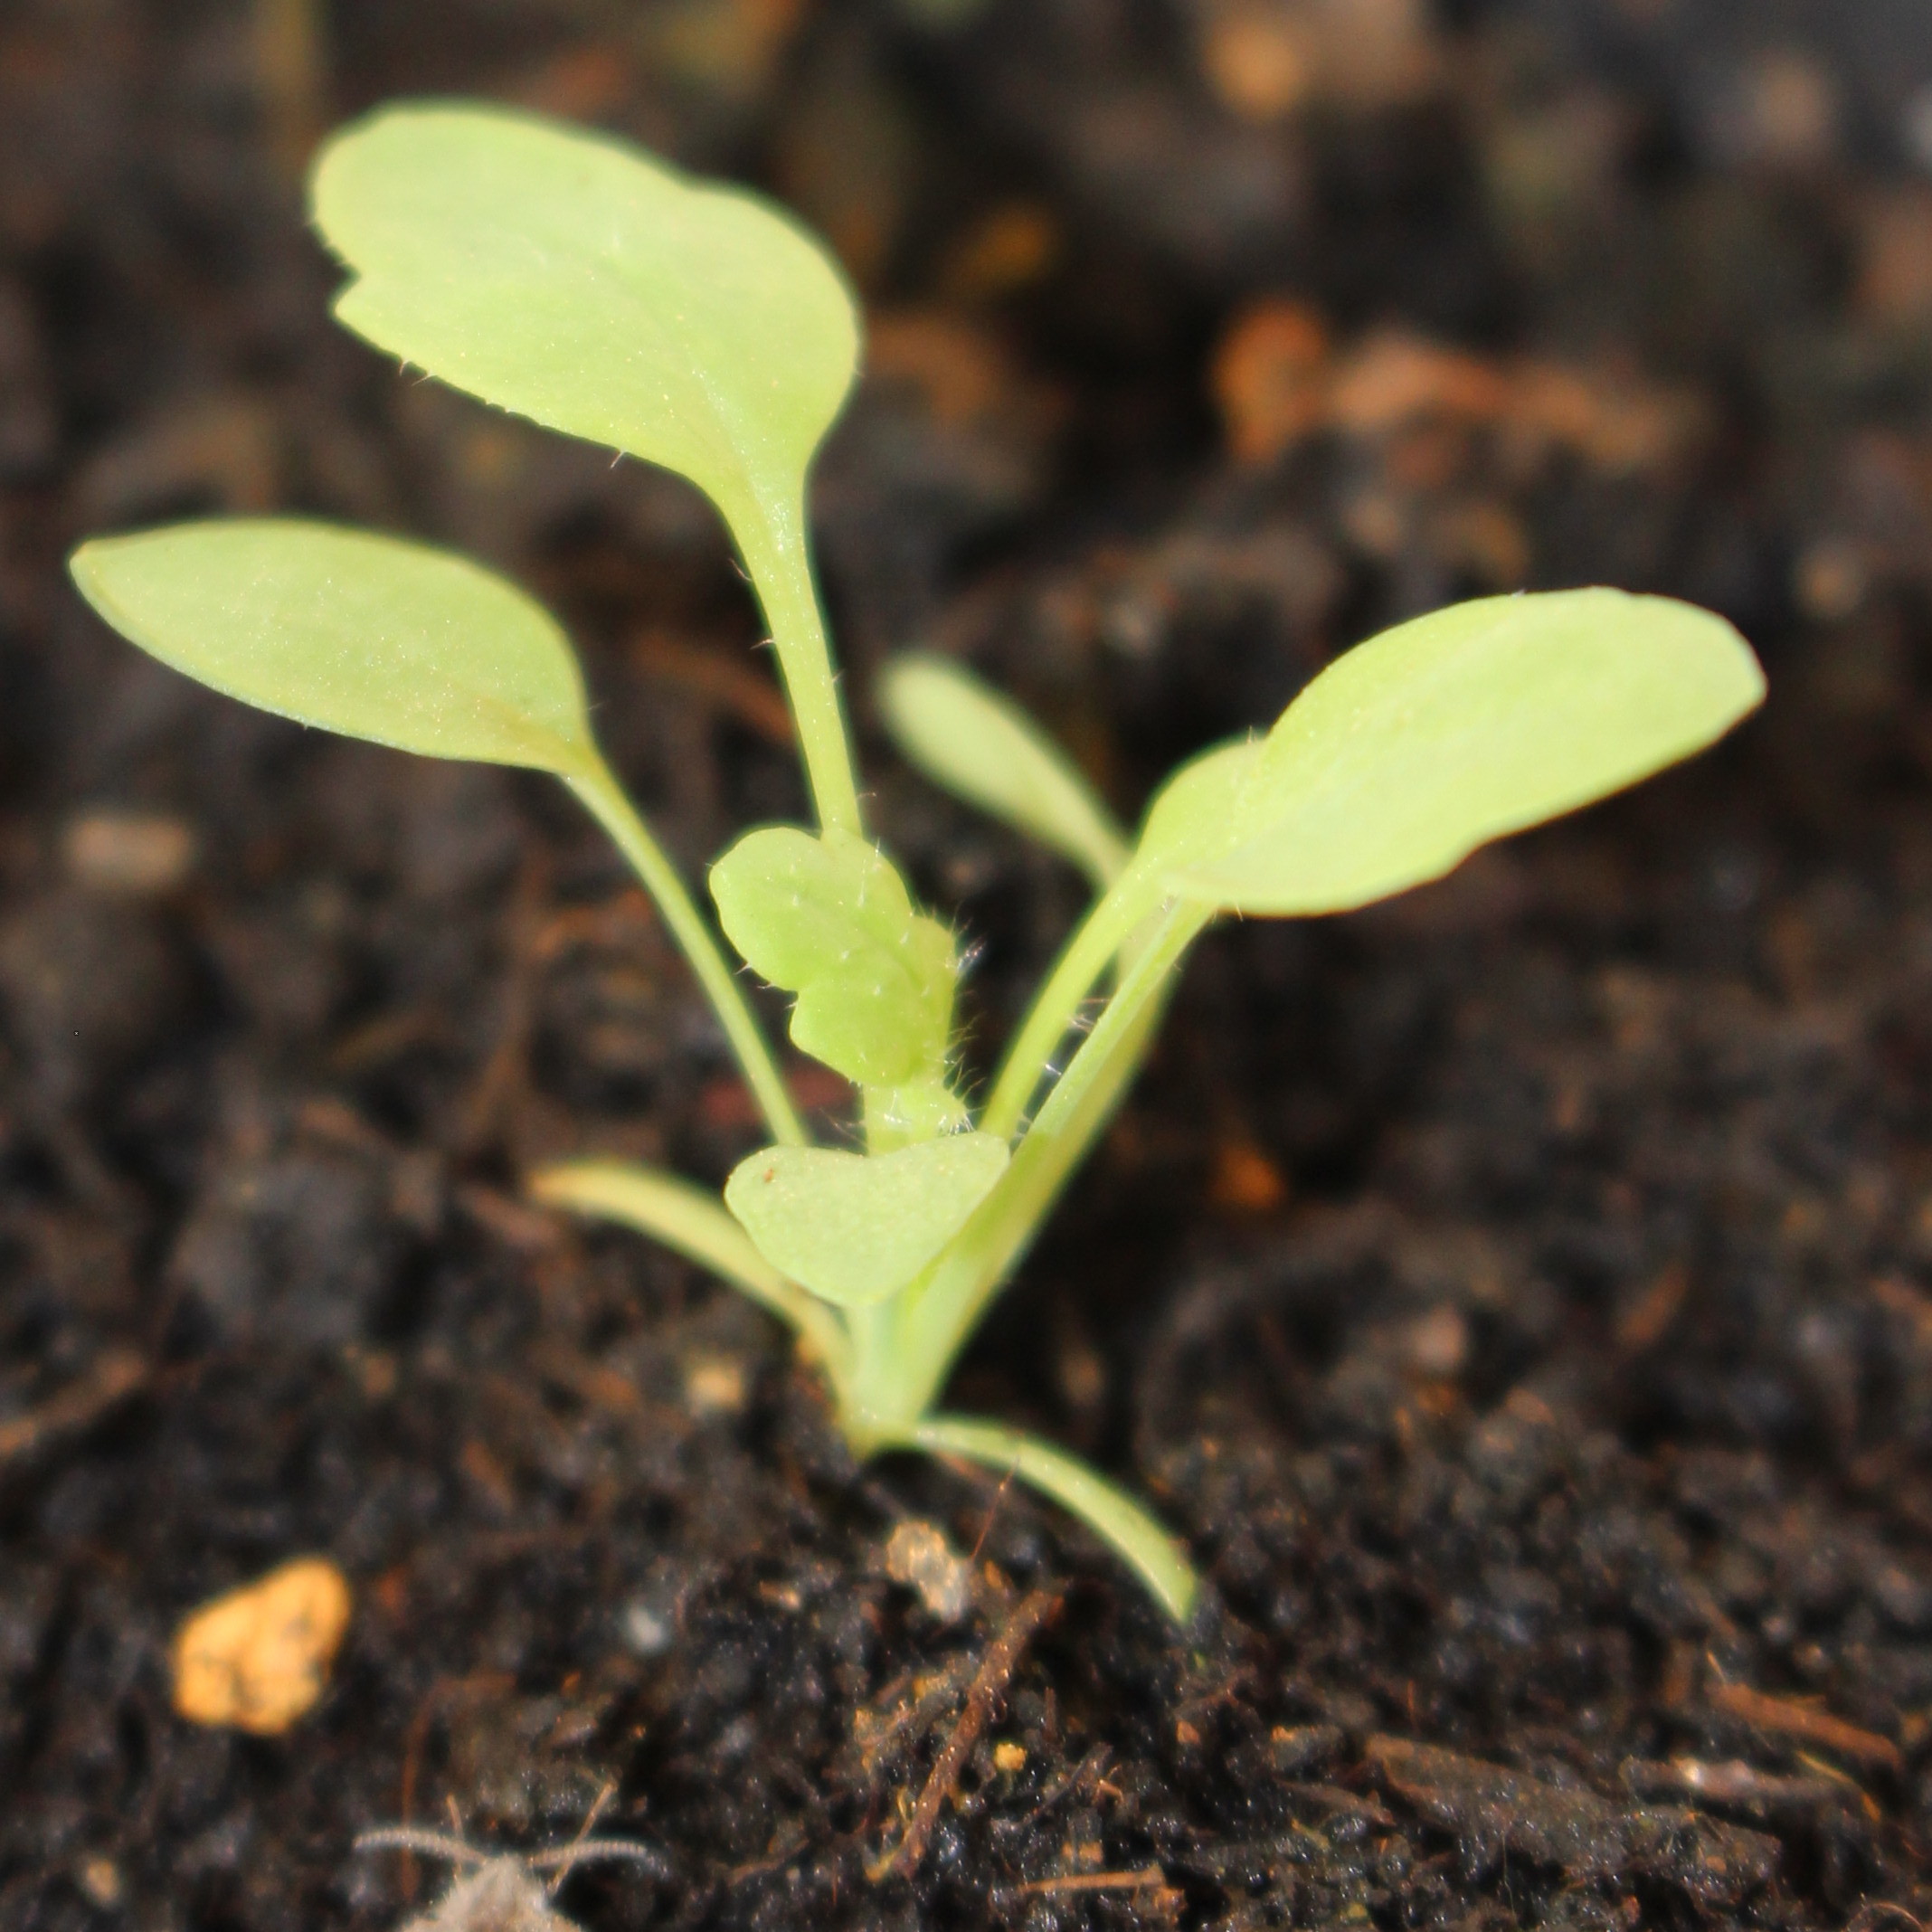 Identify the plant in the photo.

Papaver rhoeas
